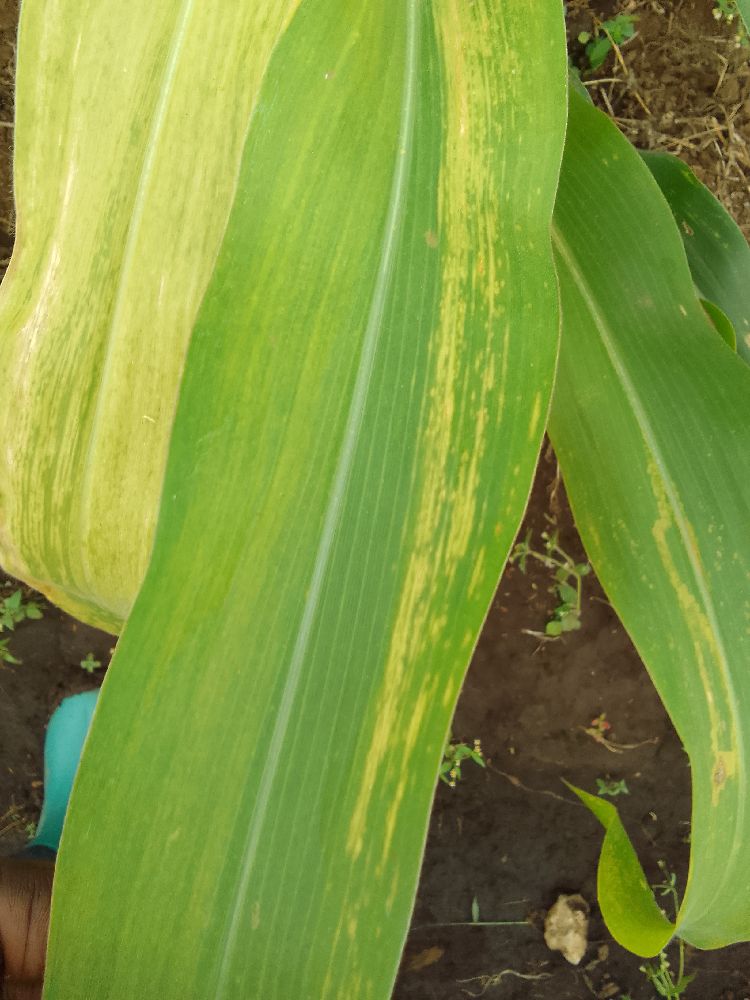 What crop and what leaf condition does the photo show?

maize, maize lethal necrosis
